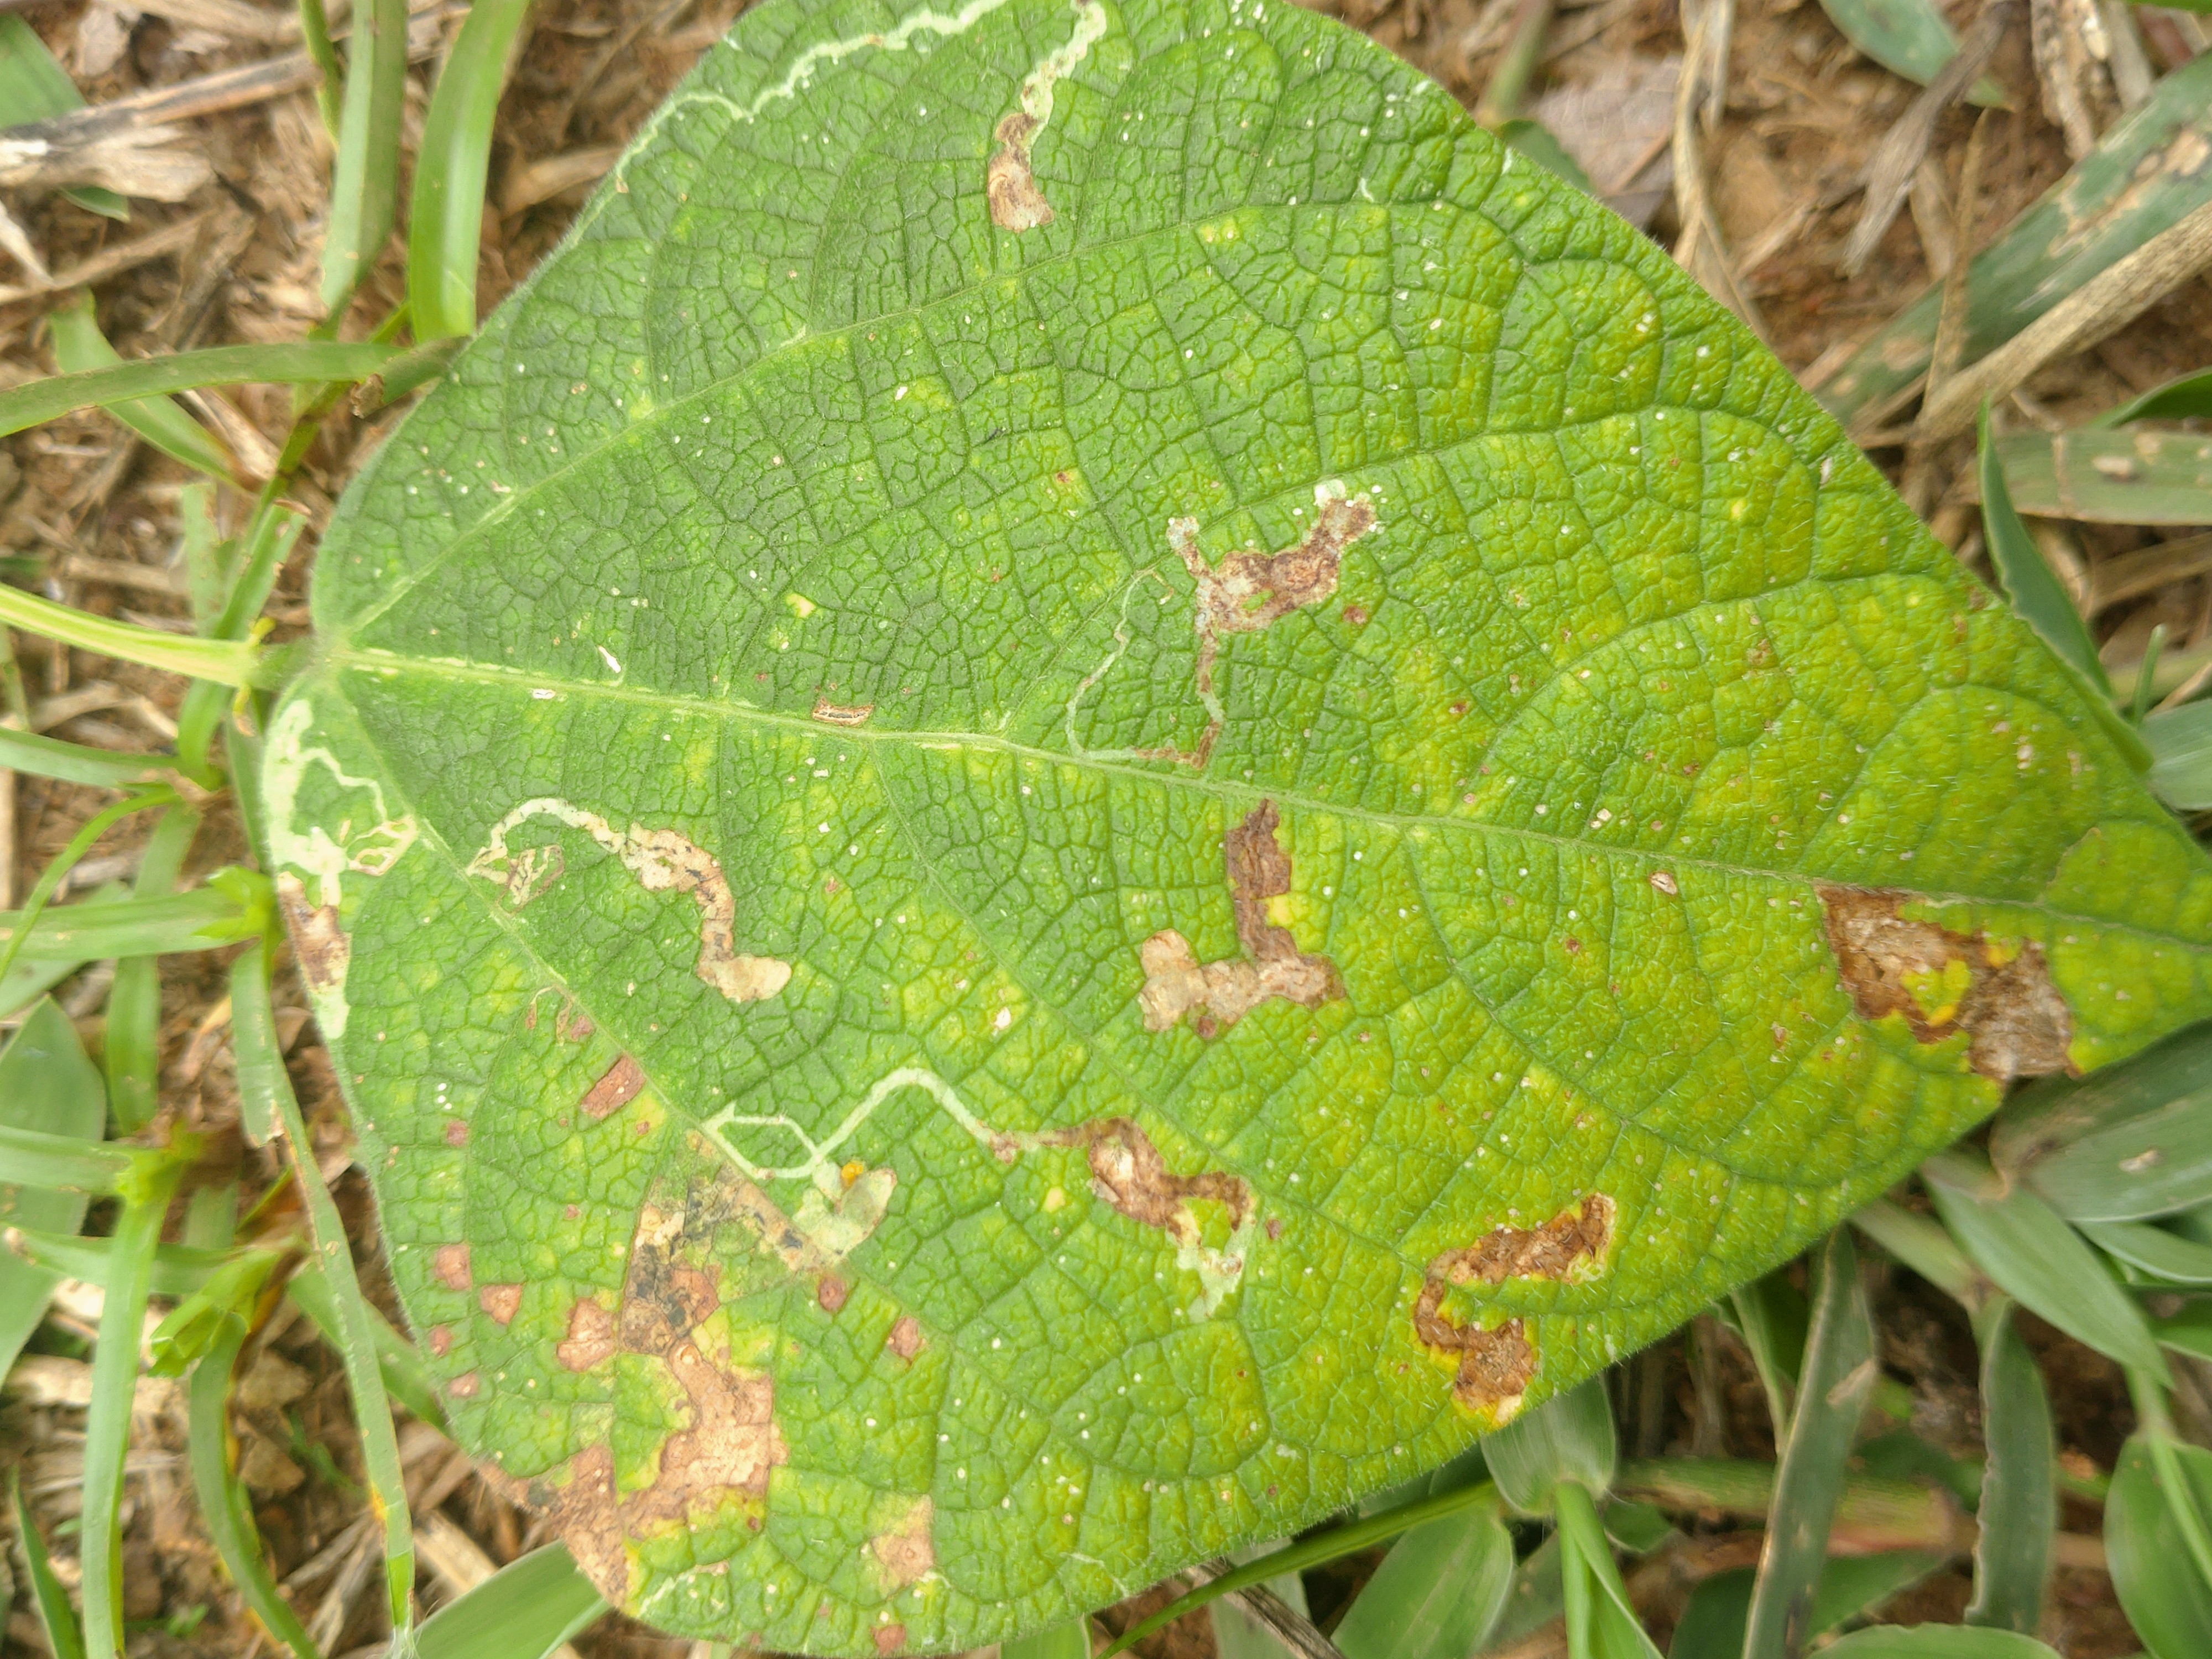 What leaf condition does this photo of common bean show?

rust
